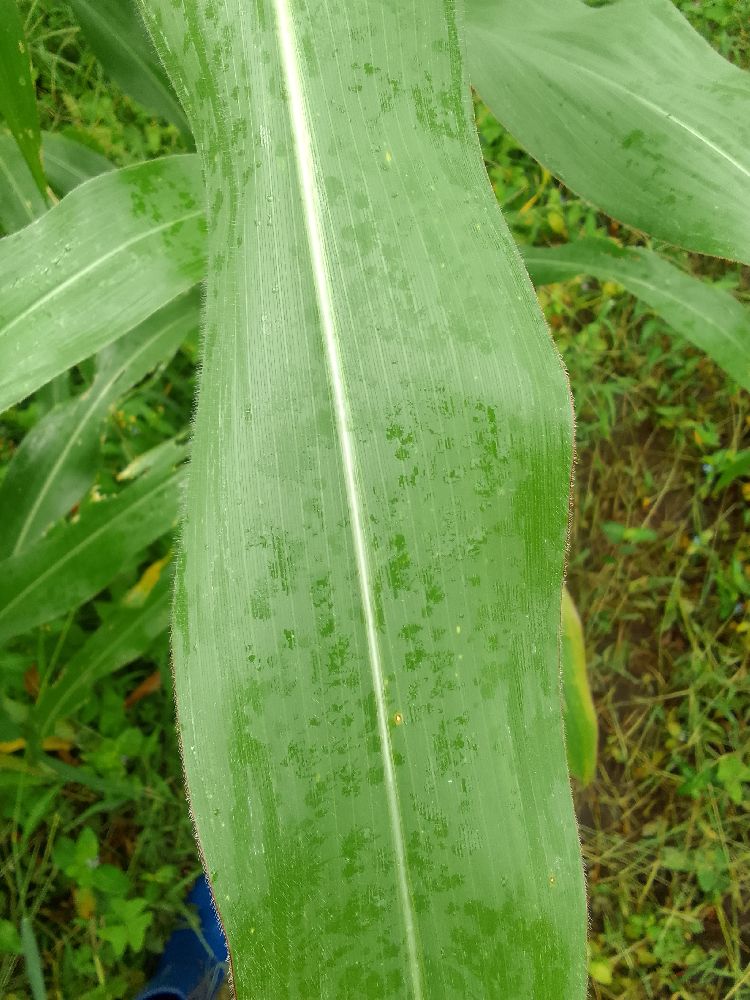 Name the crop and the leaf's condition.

maize, healthy
